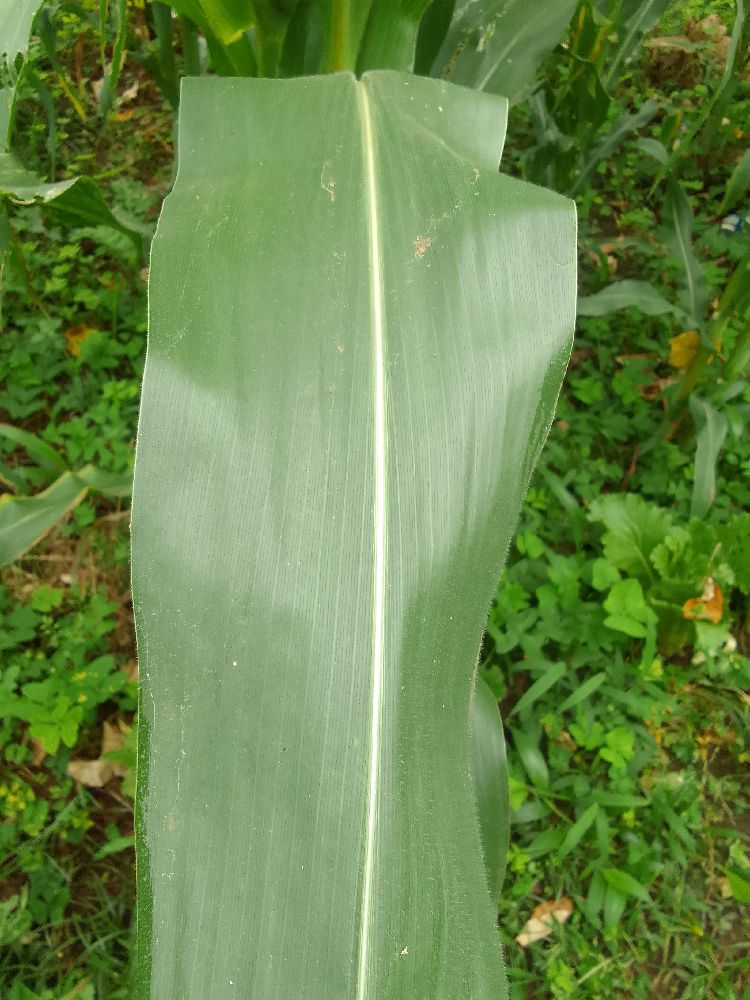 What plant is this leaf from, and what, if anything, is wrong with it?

maize, healthy
